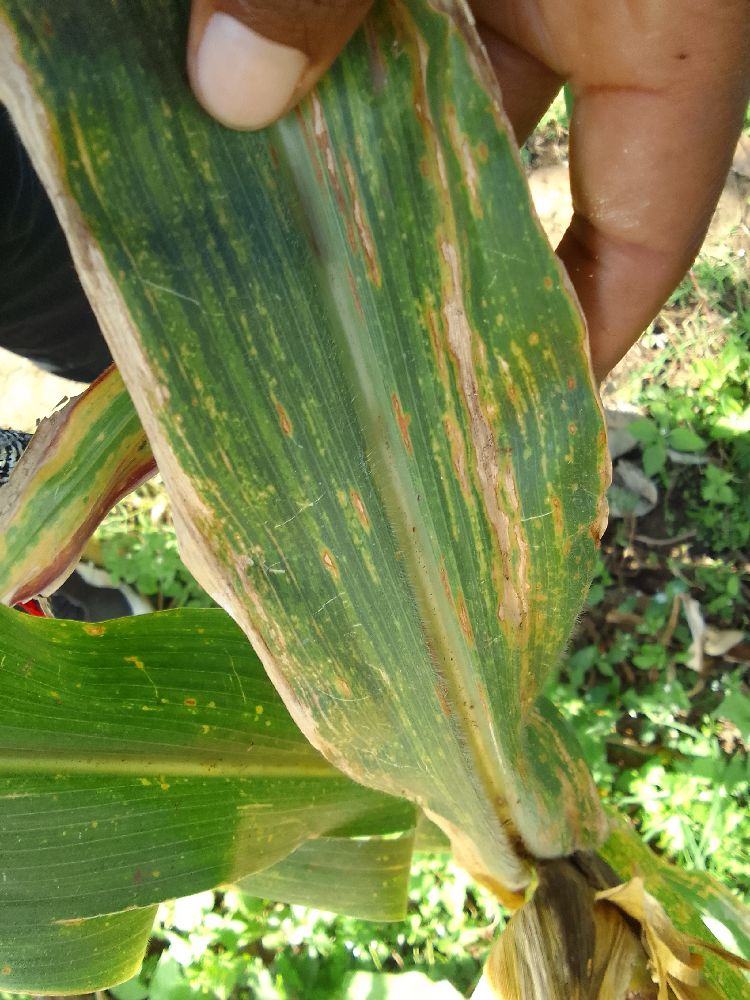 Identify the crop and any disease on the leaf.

maize, maize lethal necrosis
